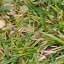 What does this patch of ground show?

grass
